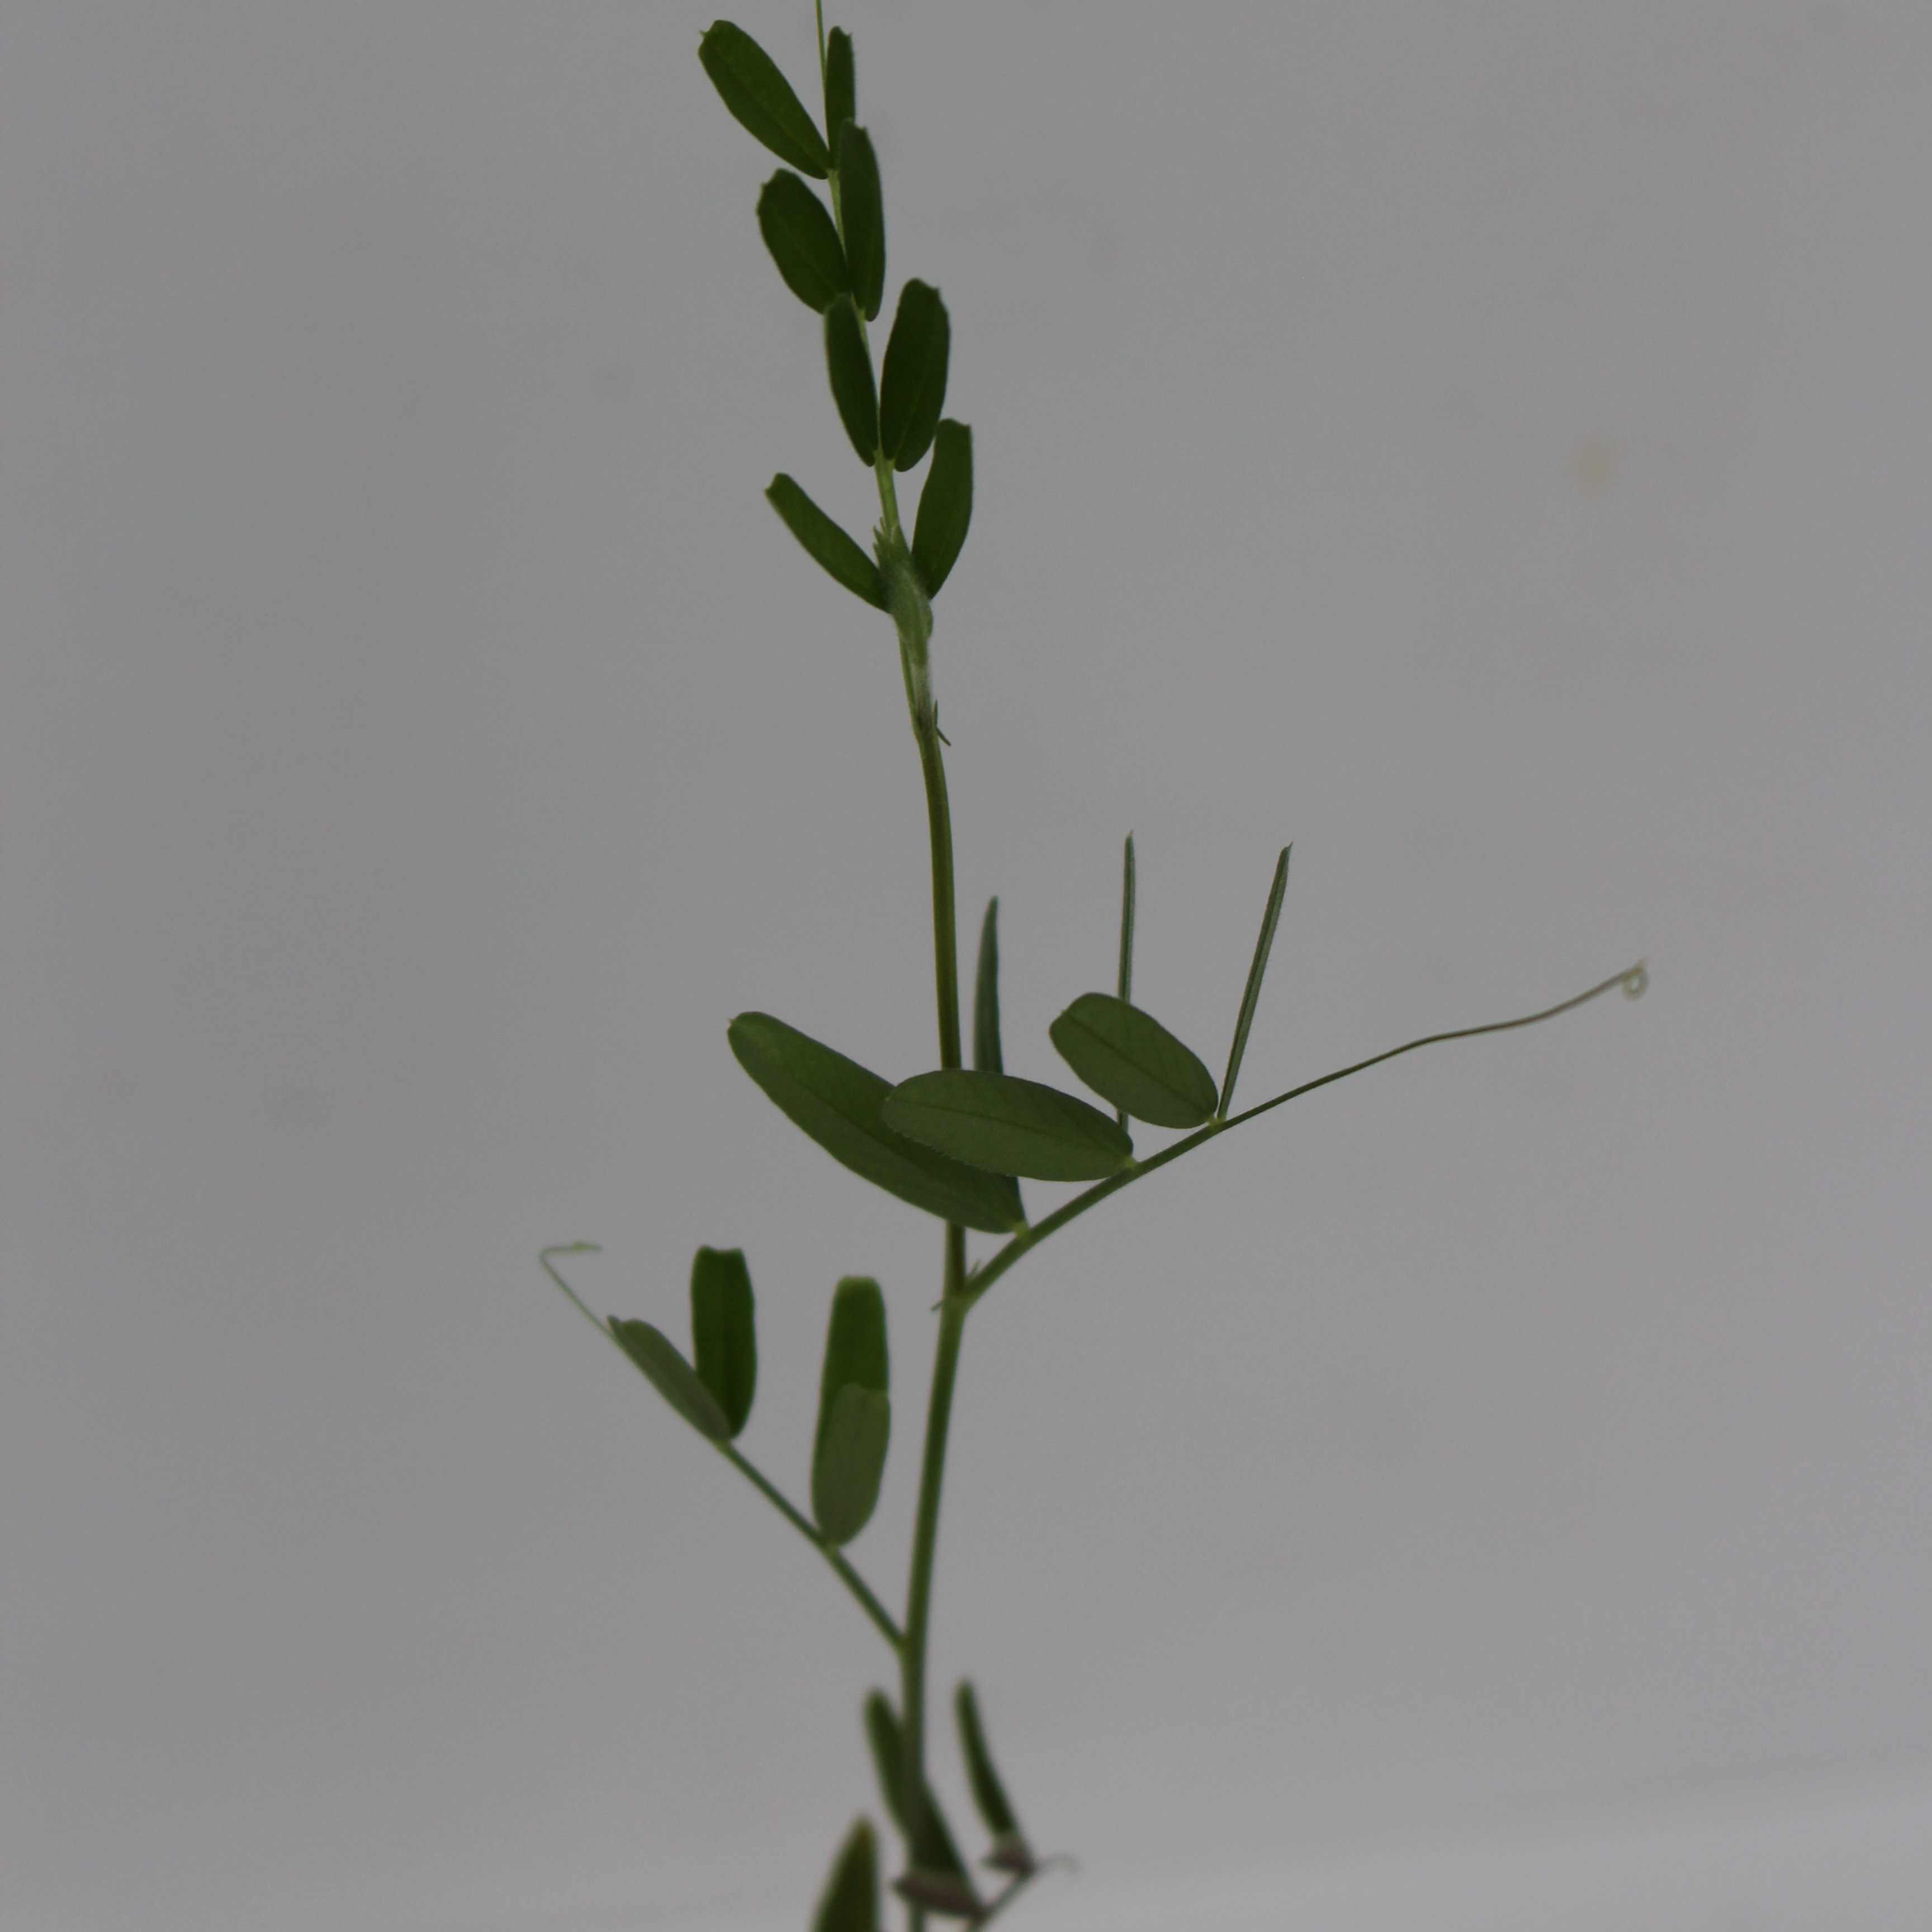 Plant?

Vicia sativa
